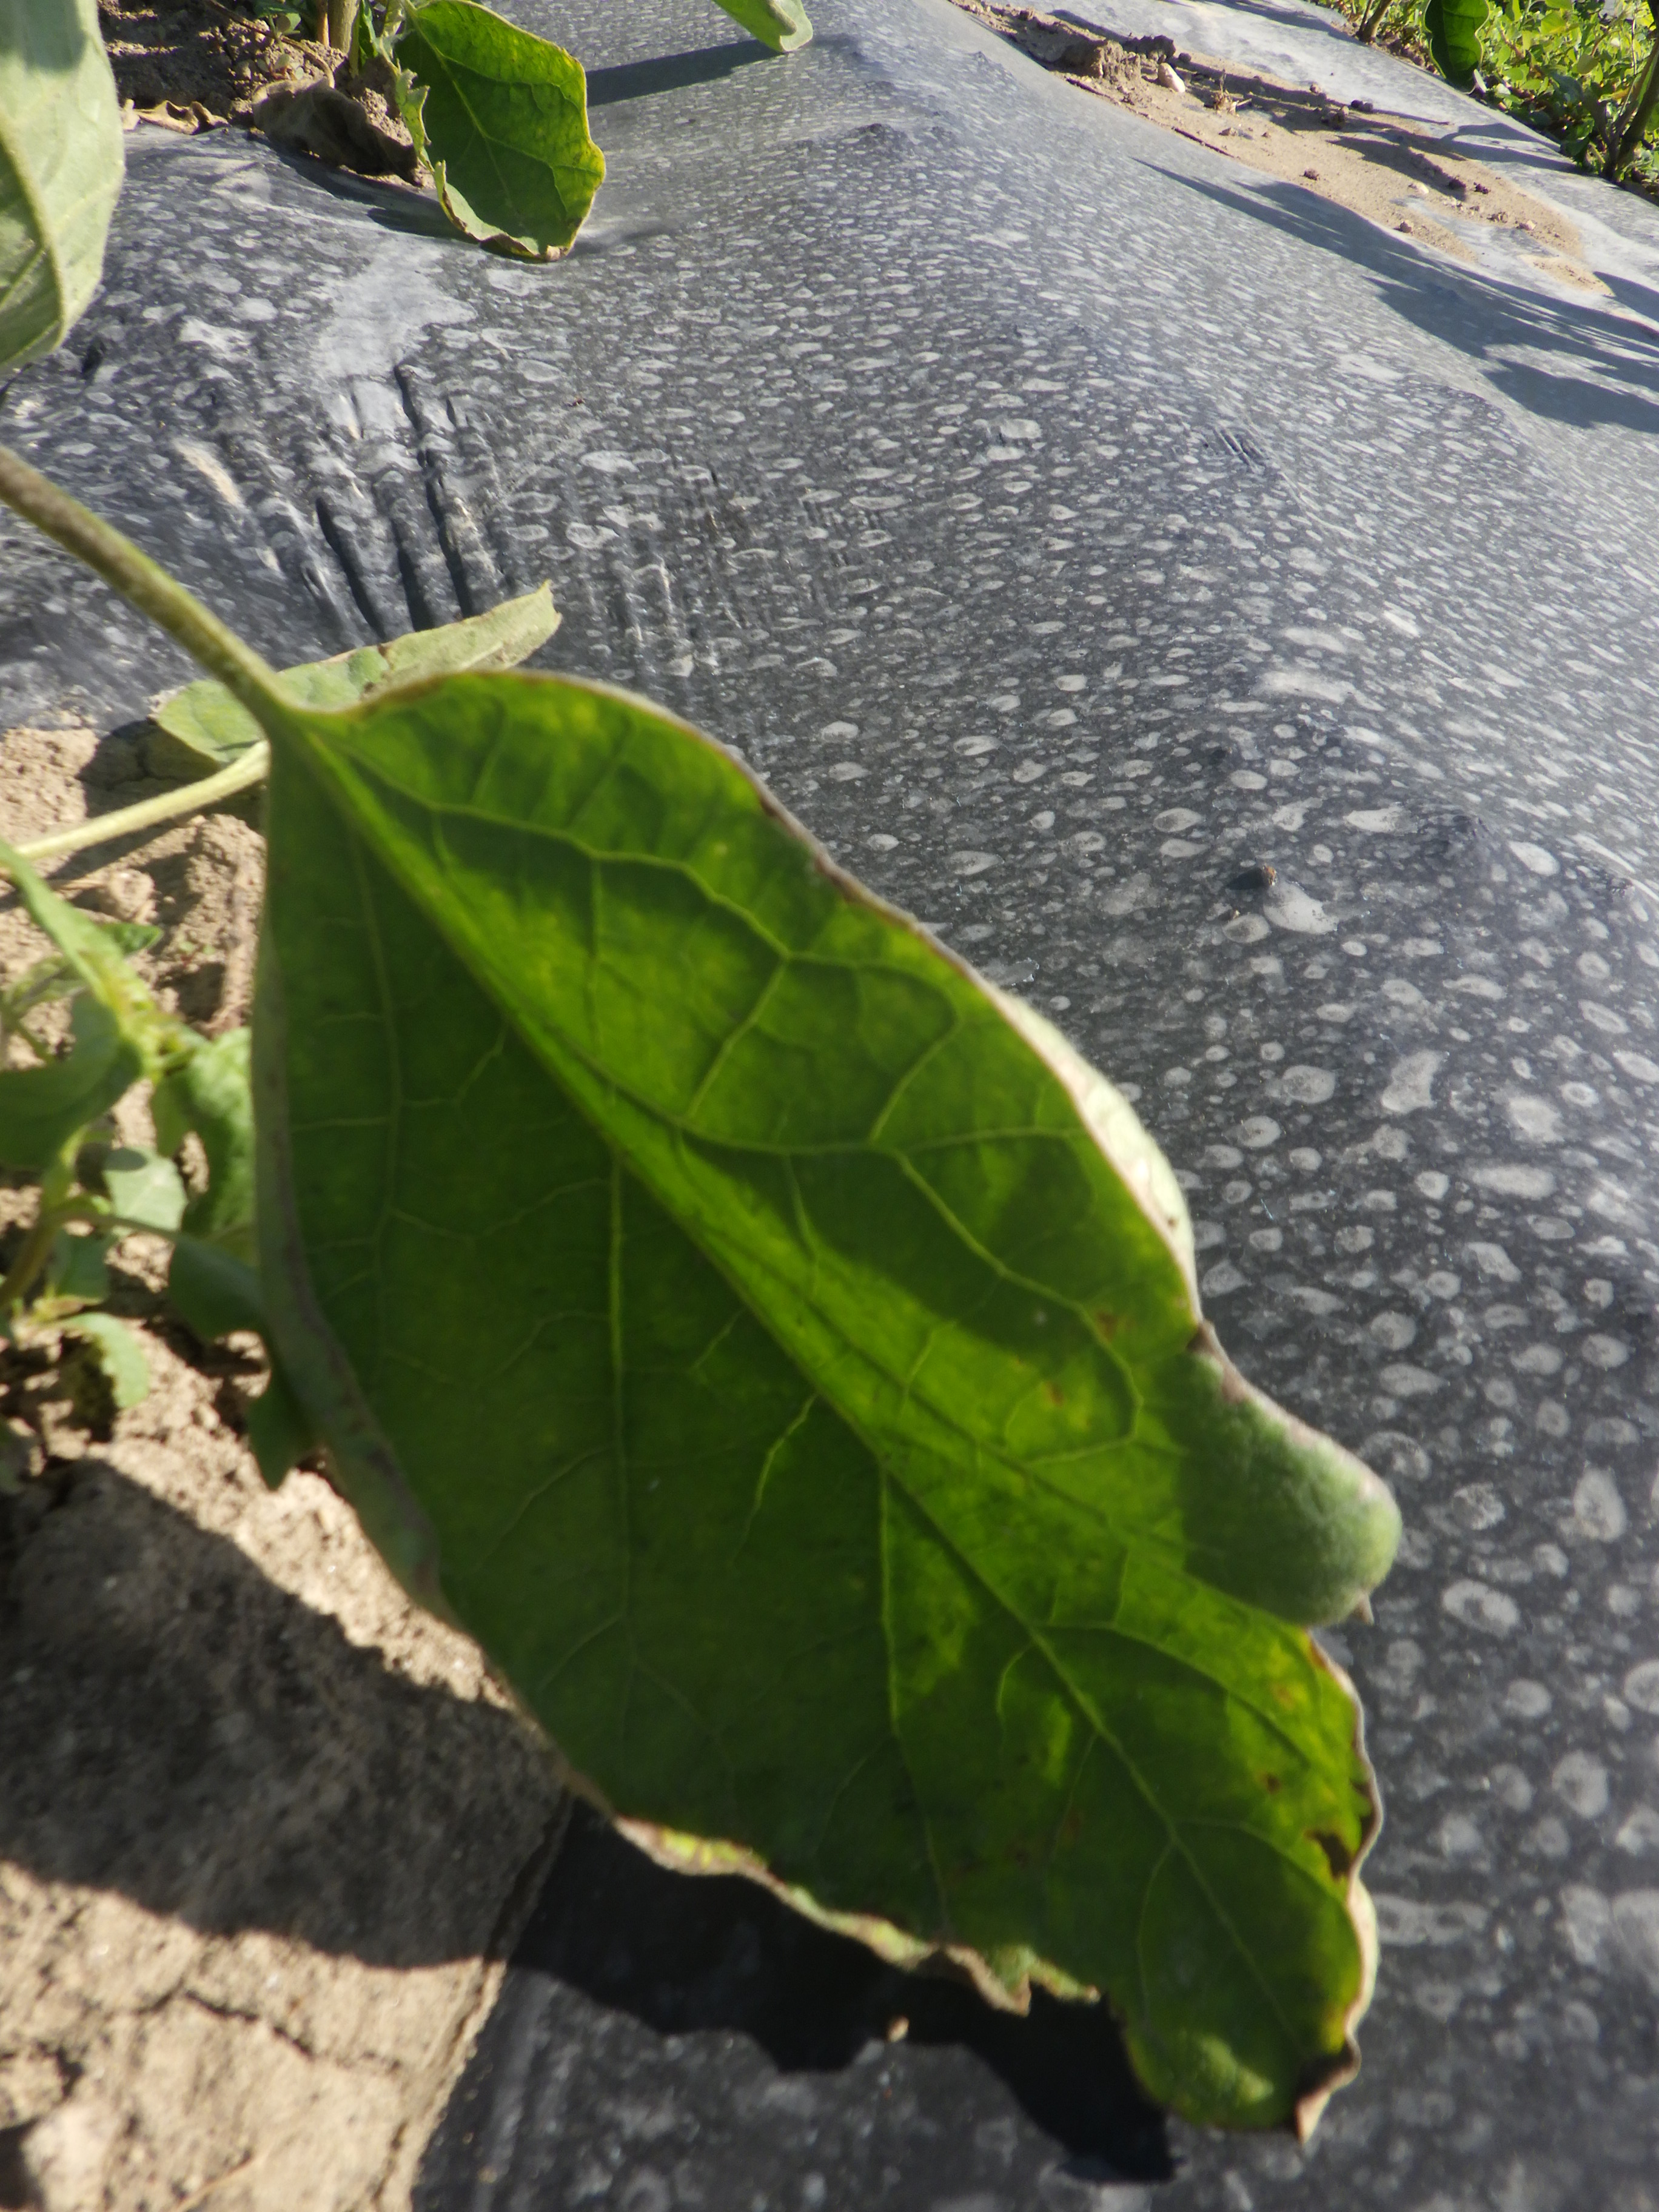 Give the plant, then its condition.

aubergine, colorado potato beetle, excess water
